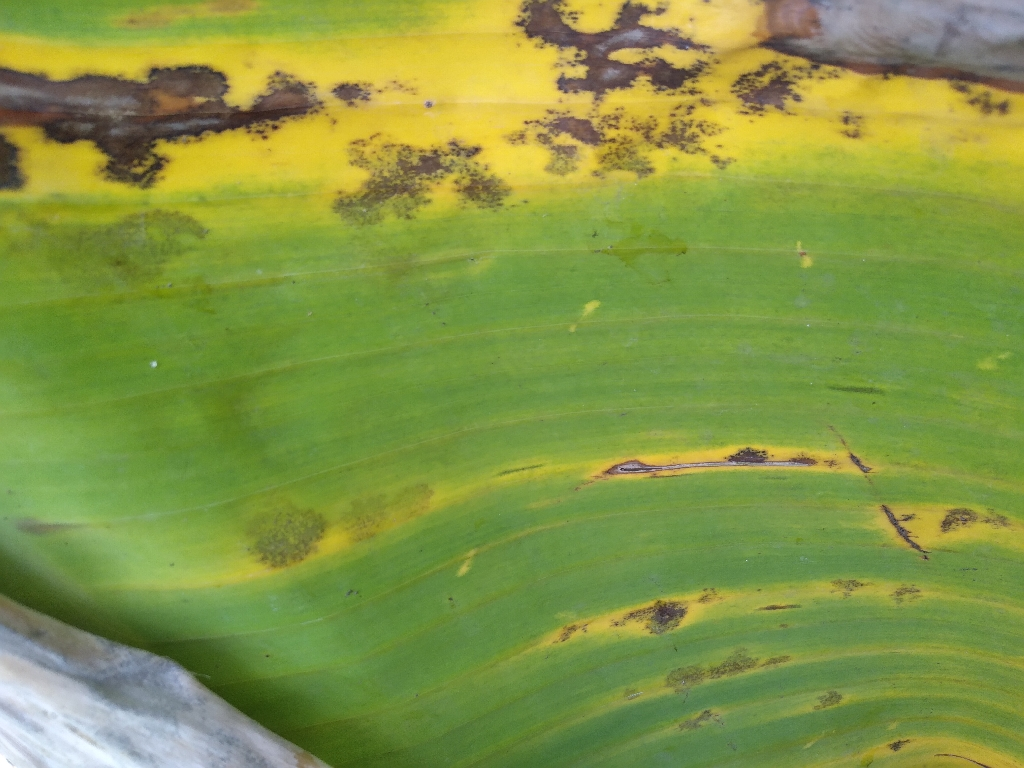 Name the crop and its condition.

banana, black sigatoka
